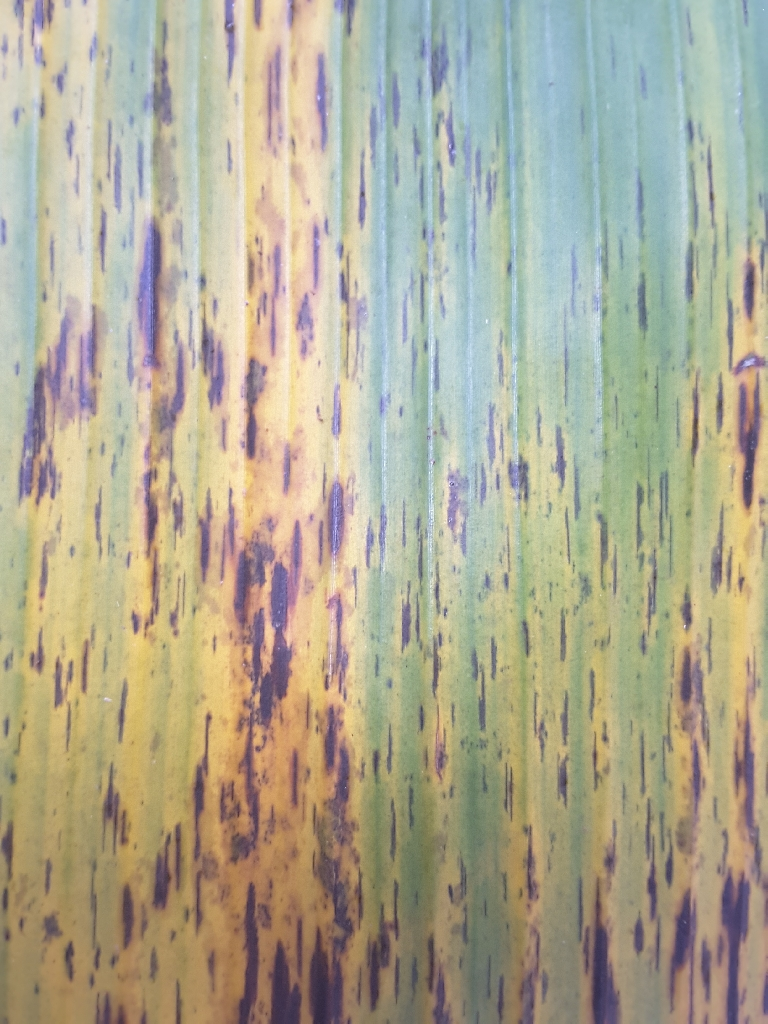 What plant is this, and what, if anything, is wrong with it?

banana, black sigatoka
